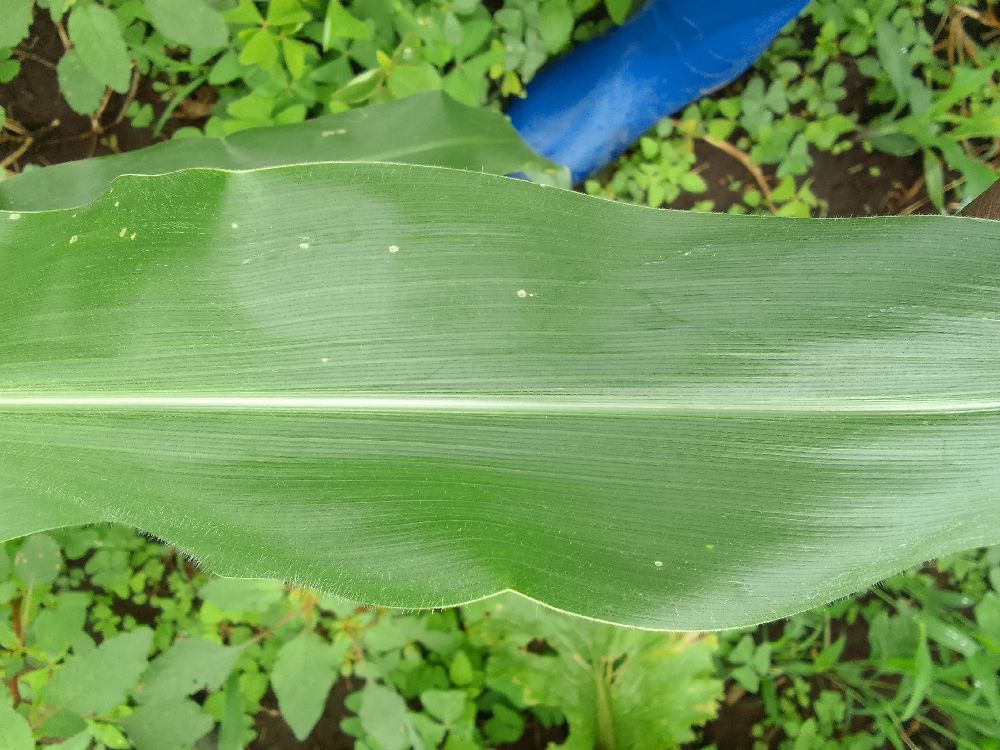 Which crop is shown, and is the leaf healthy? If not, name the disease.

maize, healthy
